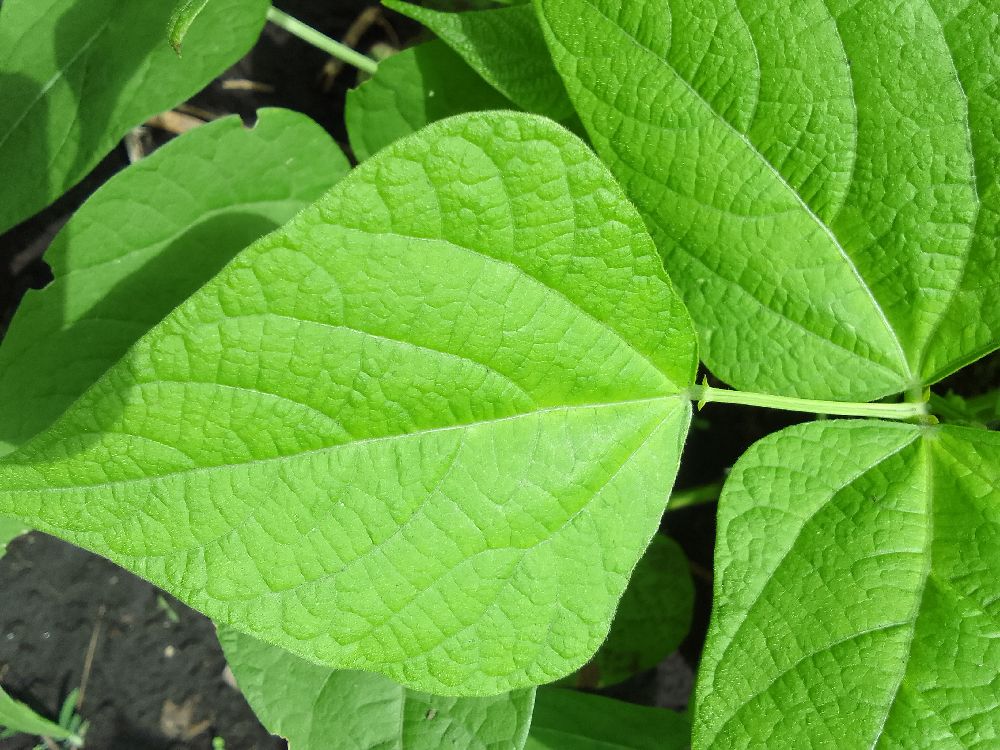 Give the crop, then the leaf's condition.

common bean, healthy
